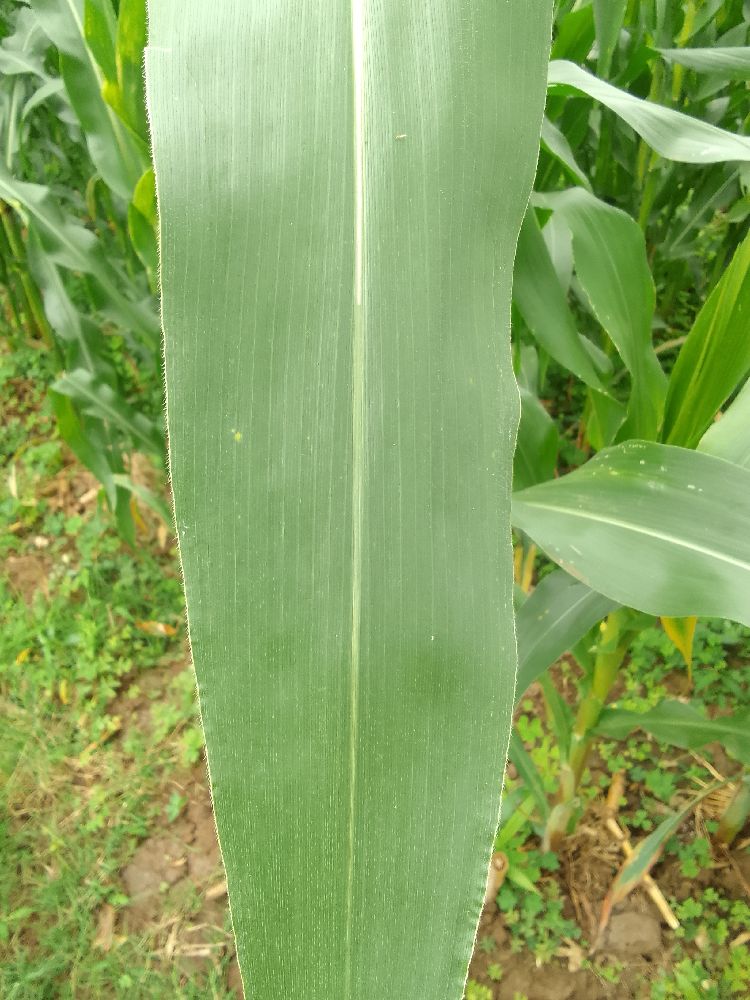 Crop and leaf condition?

maize, healthy
